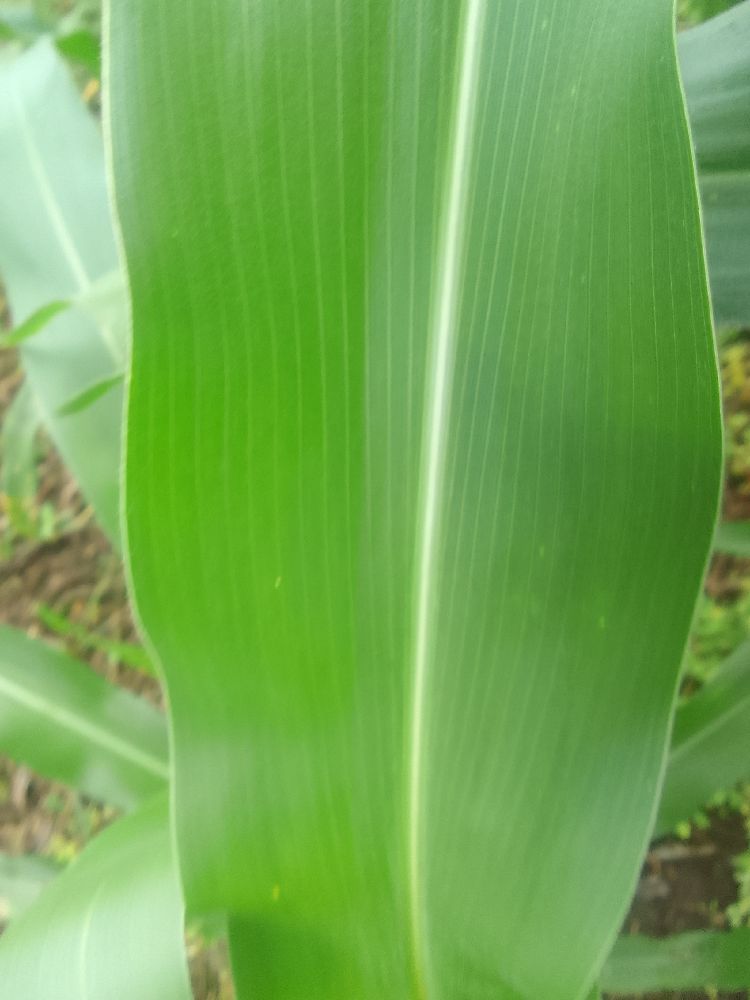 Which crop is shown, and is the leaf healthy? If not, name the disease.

maize, healthy
